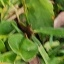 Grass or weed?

grass
